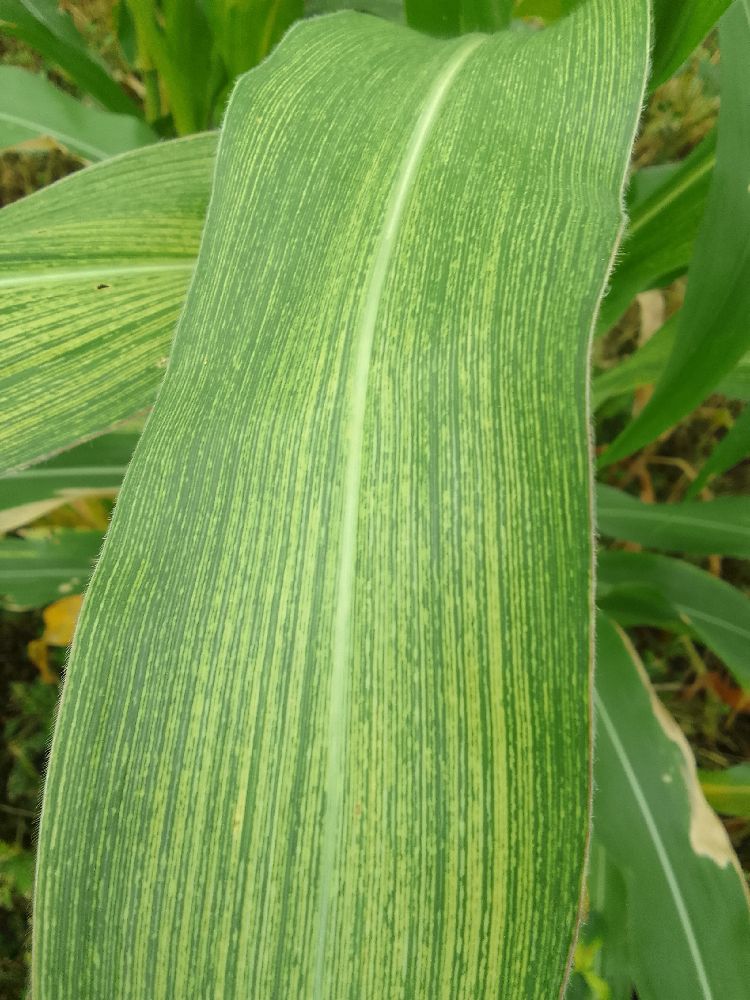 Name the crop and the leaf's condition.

maize, maize streak virus
